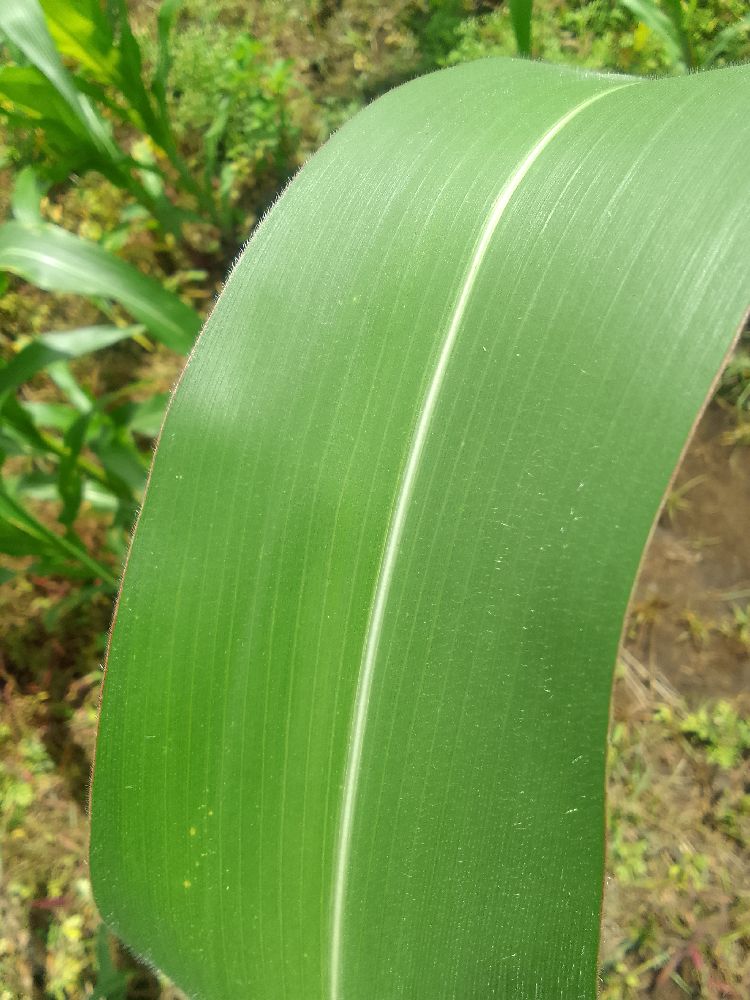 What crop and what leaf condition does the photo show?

maize, healthy
